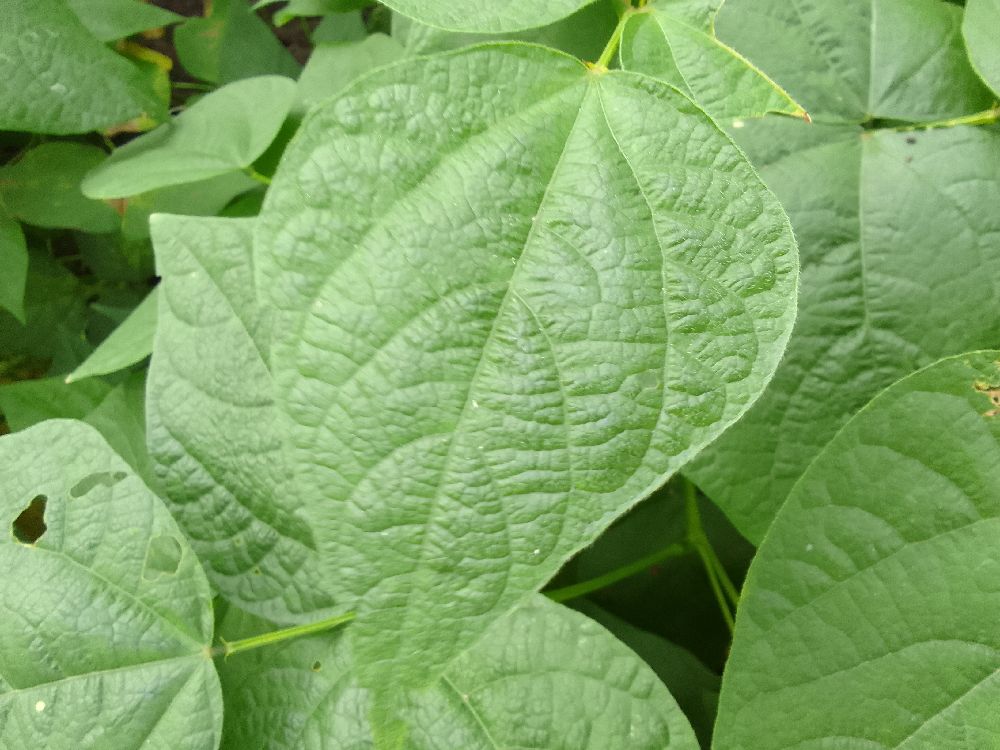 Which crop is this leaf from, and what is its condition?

common bean, healthy
